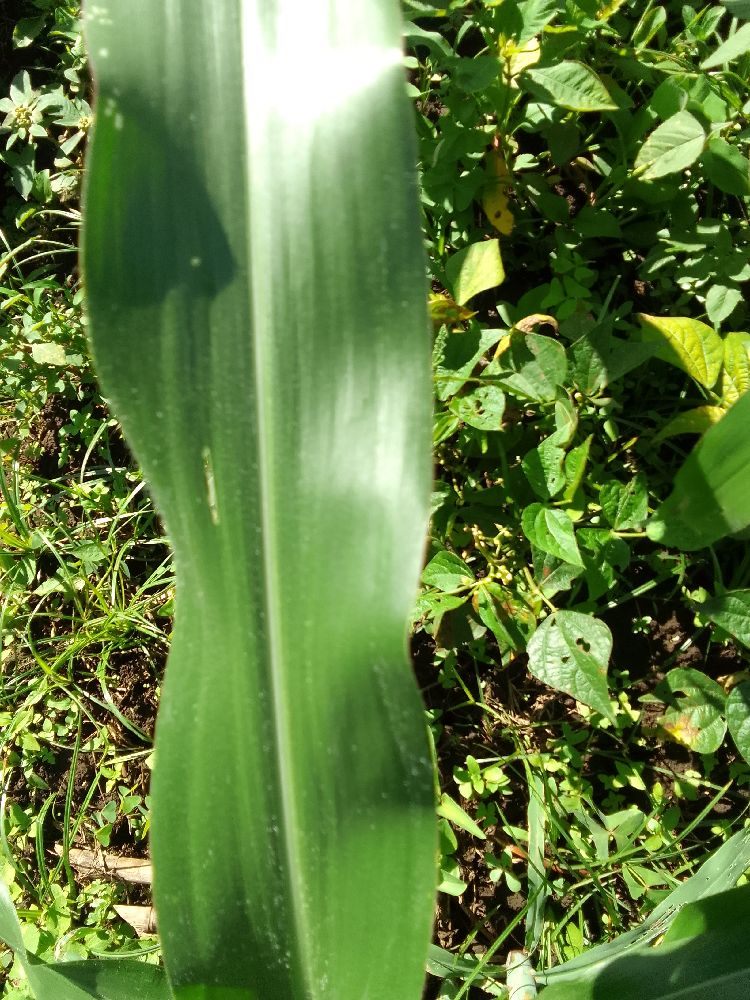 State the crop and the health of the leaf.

maize, healthy
